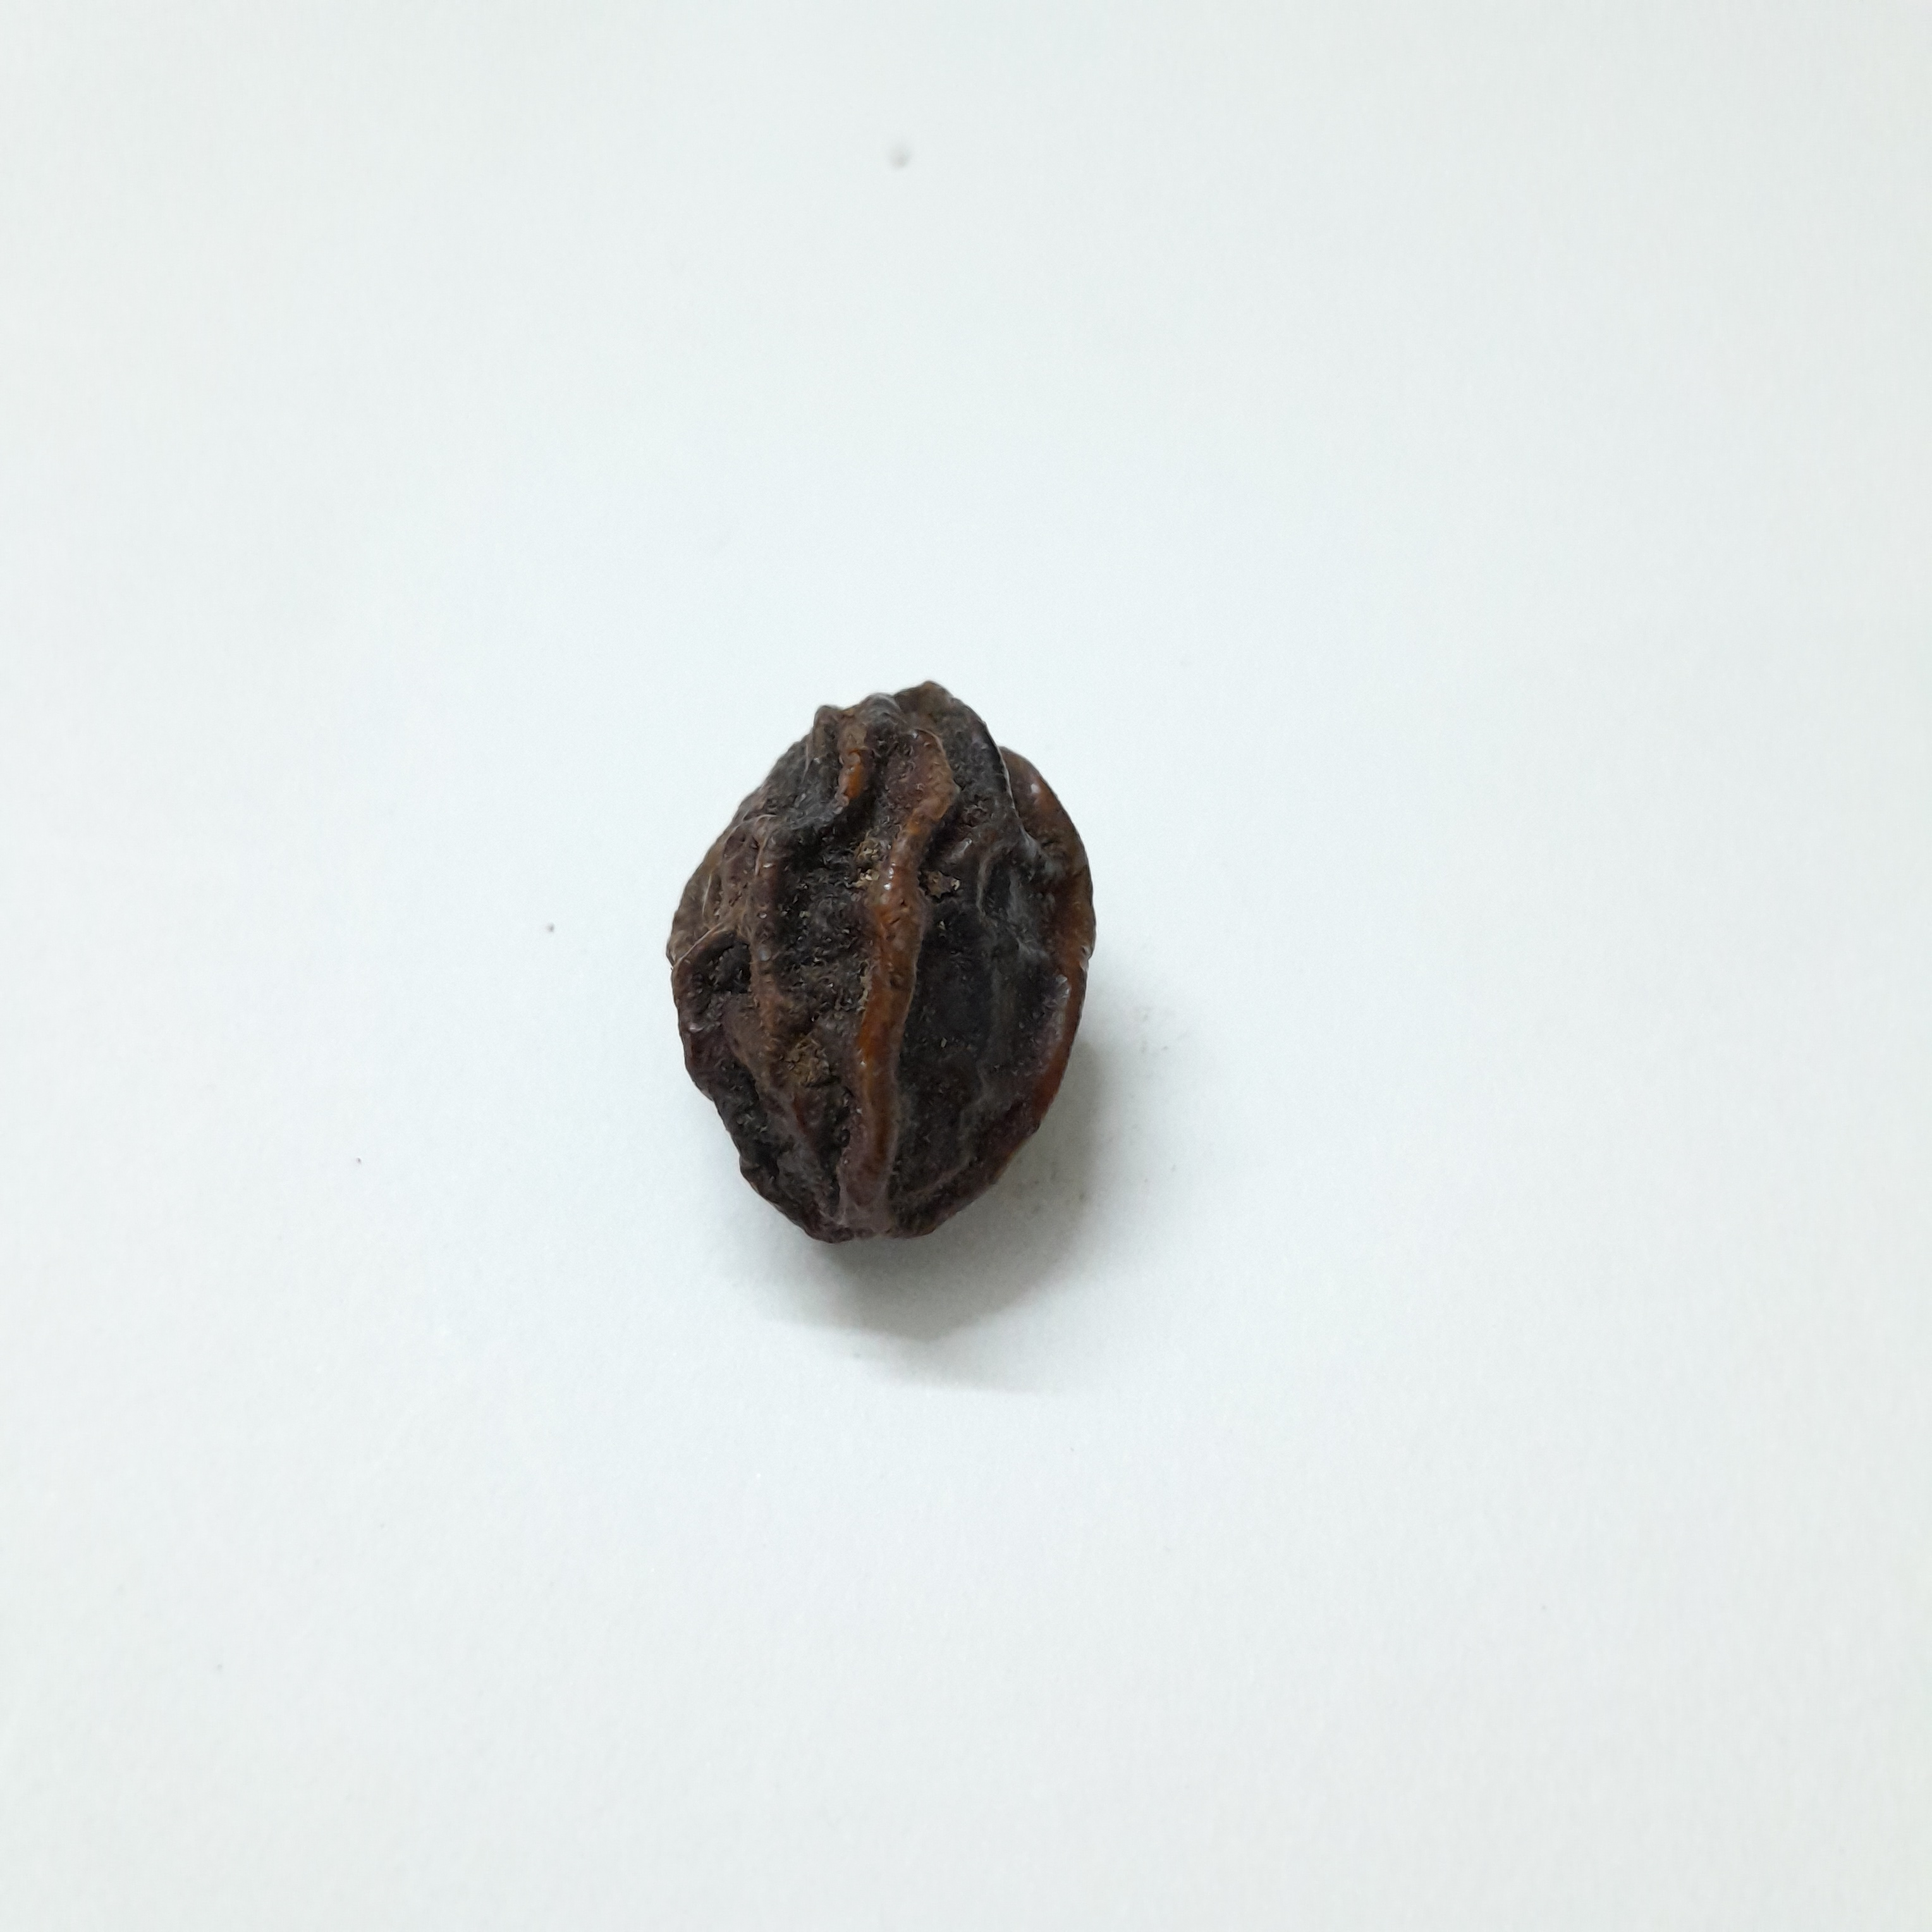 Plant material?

kadukharik
